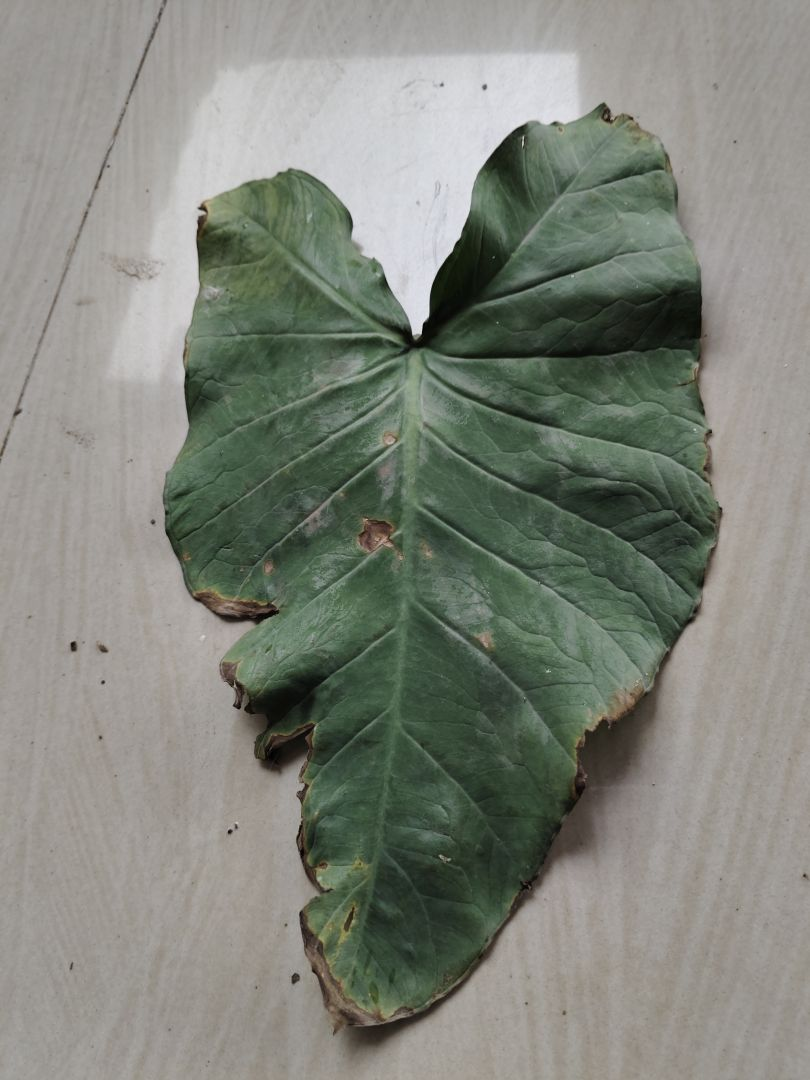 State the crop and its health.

taro, leaf blight
